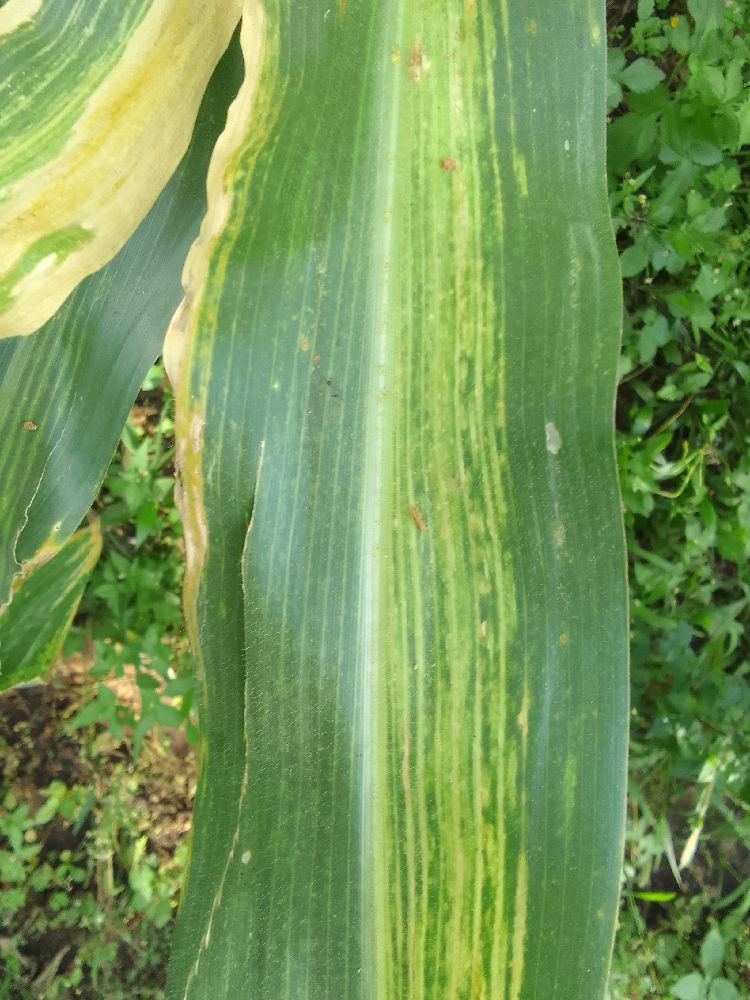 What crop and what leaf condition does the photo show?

maize, maize lethal necrosis
